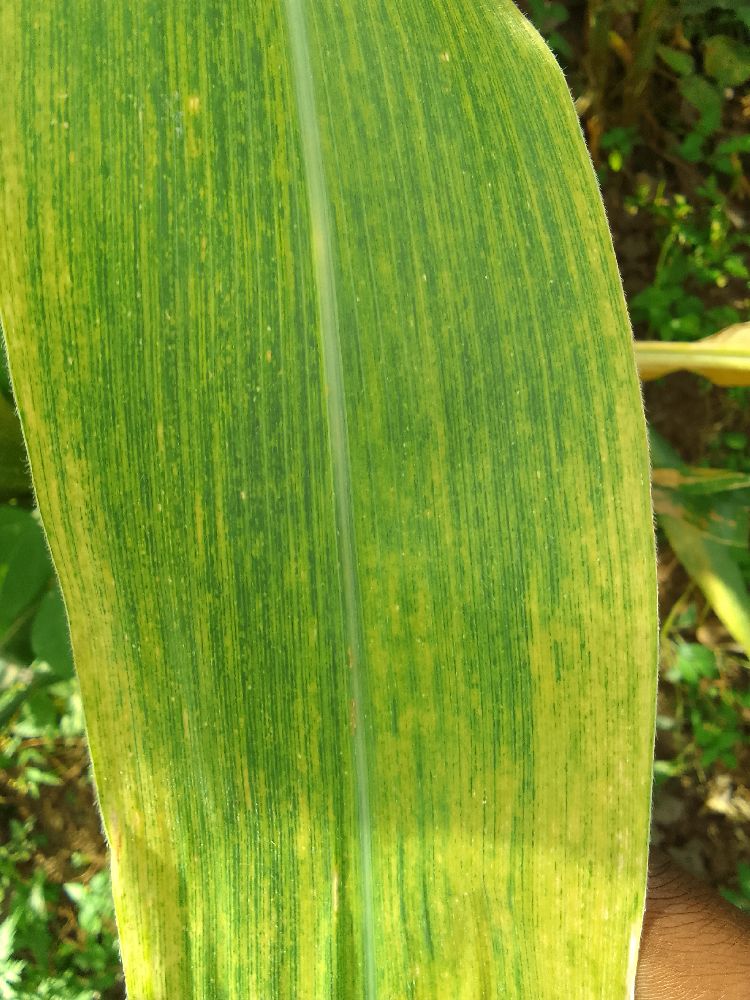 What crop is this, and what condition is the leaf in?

maize, maize lethal necrosis
